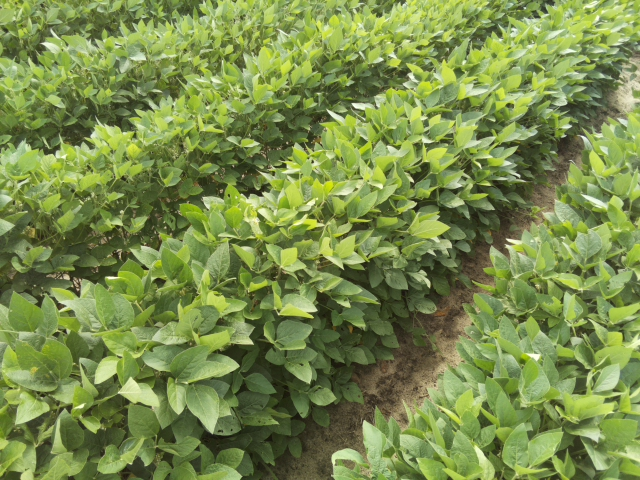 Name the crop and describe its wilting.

soybean, leaves with no wilting
